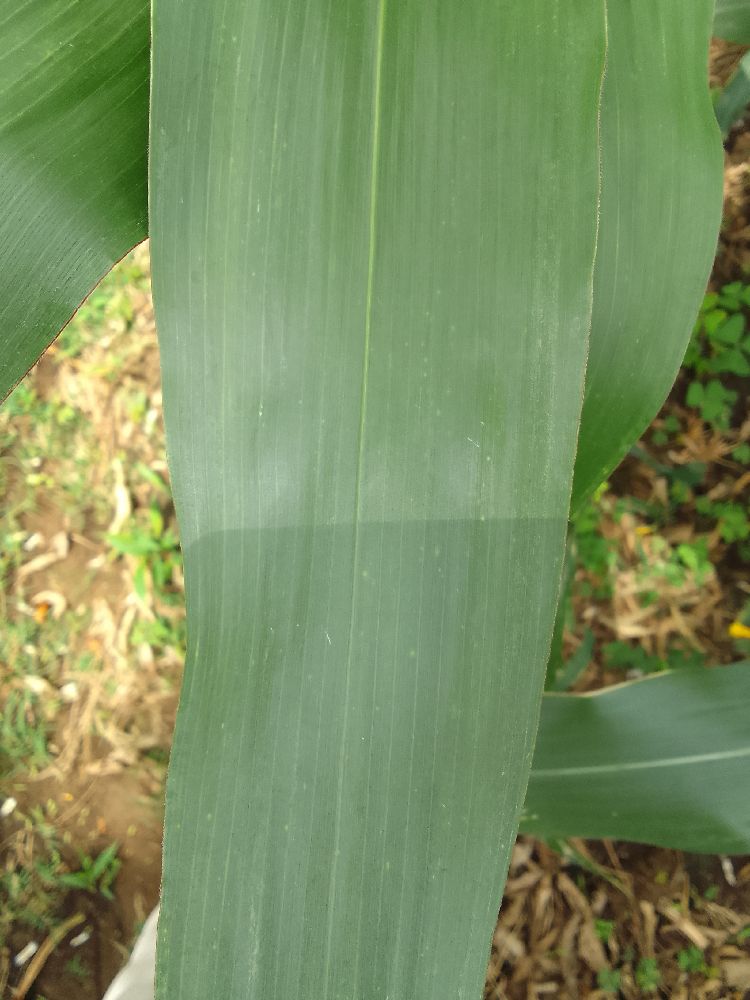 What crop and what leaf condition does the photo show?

maize, healthy
